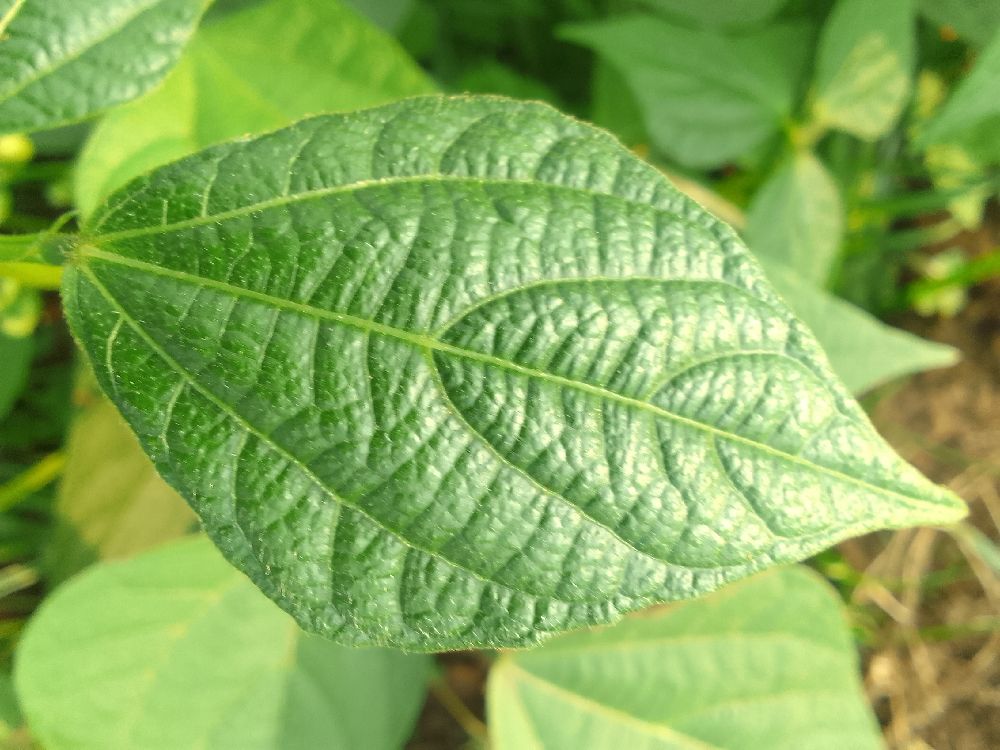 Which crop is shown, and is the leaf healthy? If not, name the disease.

common bean, healthy
